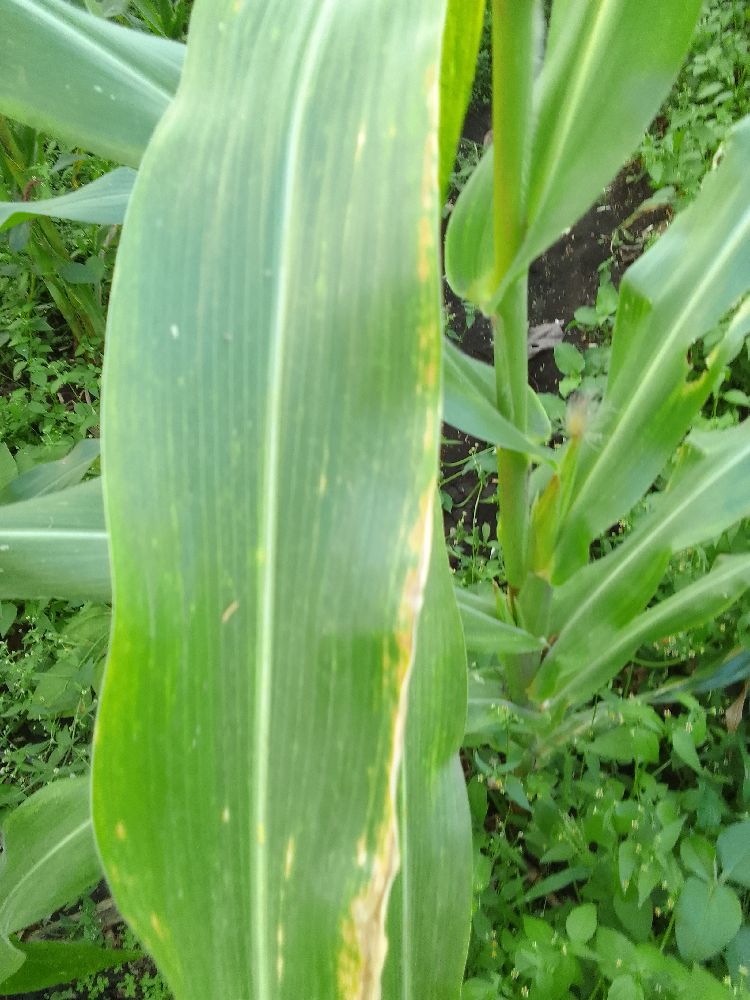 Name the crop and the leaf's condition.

maize, maize lethal necrosis
